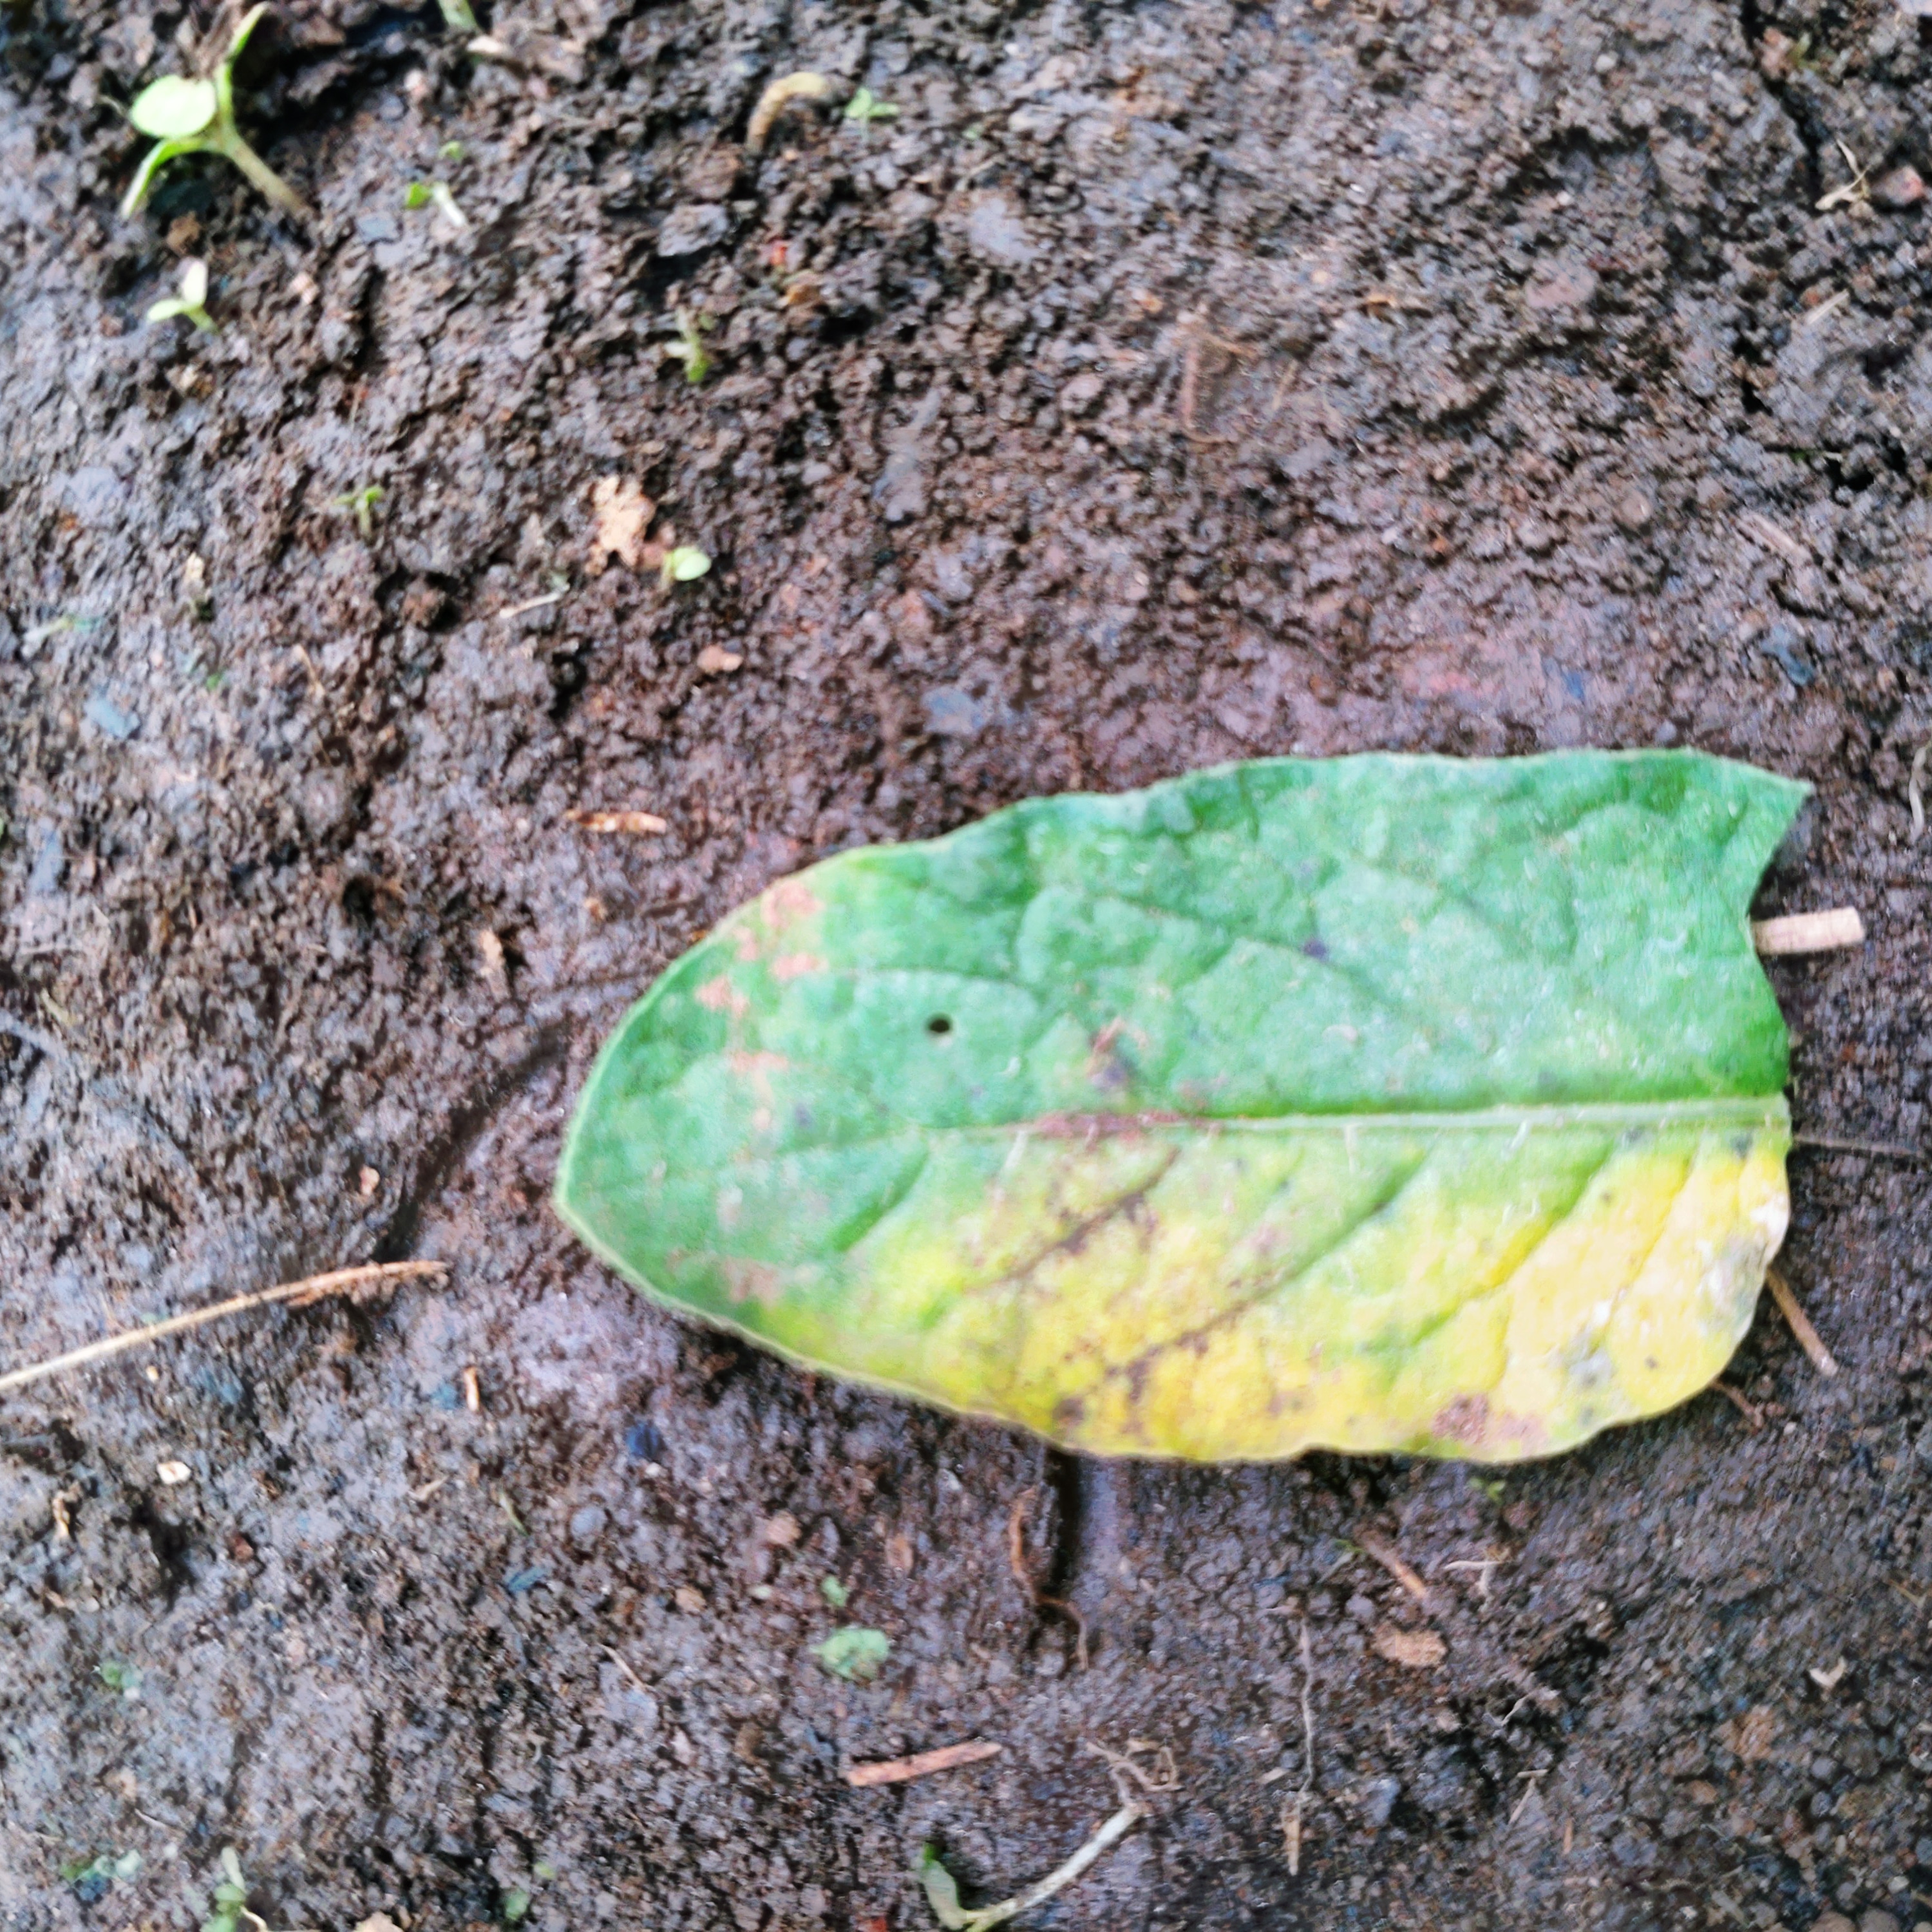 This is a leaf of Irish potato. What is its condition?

late blight
